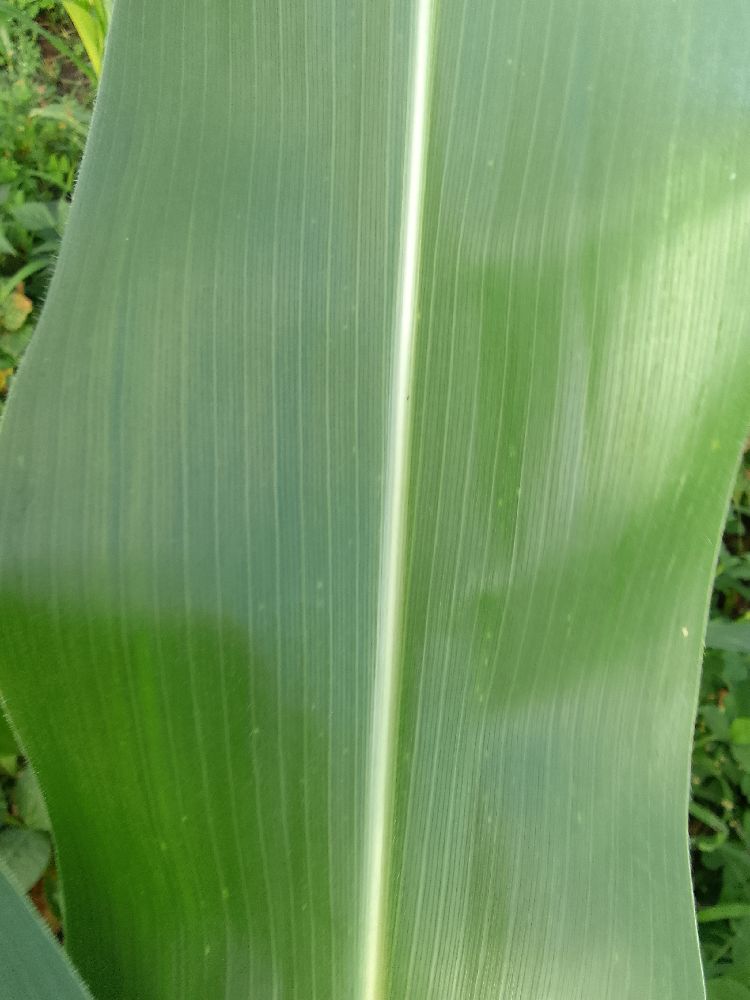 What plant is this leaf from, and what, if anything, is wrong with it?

maize, healthy
